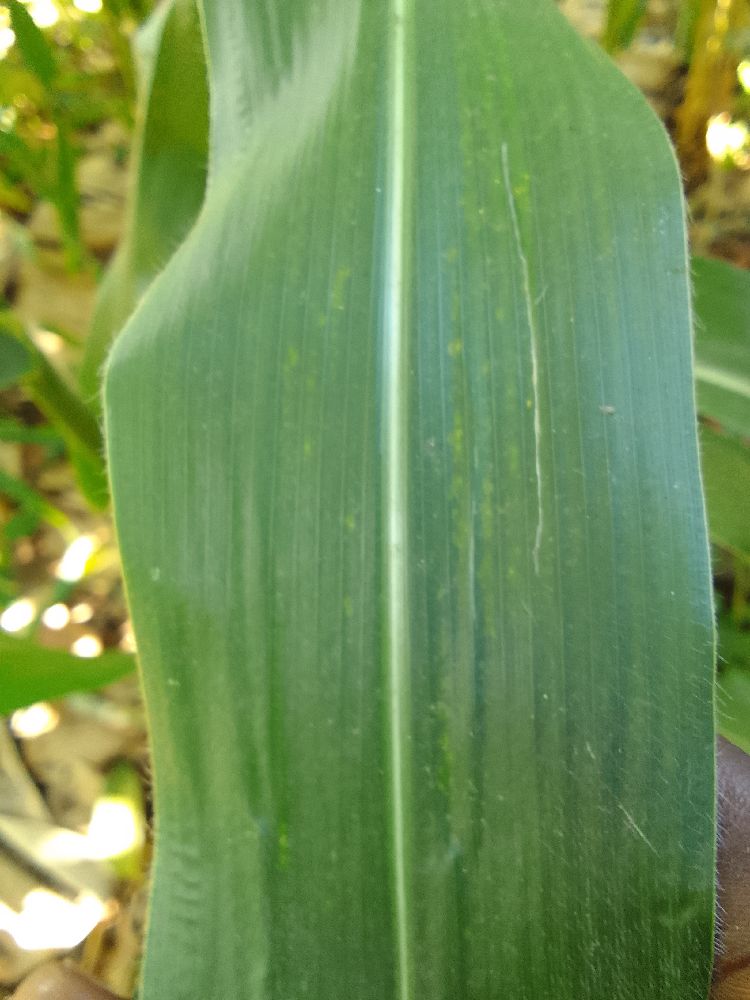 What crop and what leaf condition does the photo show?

maize, healthy
